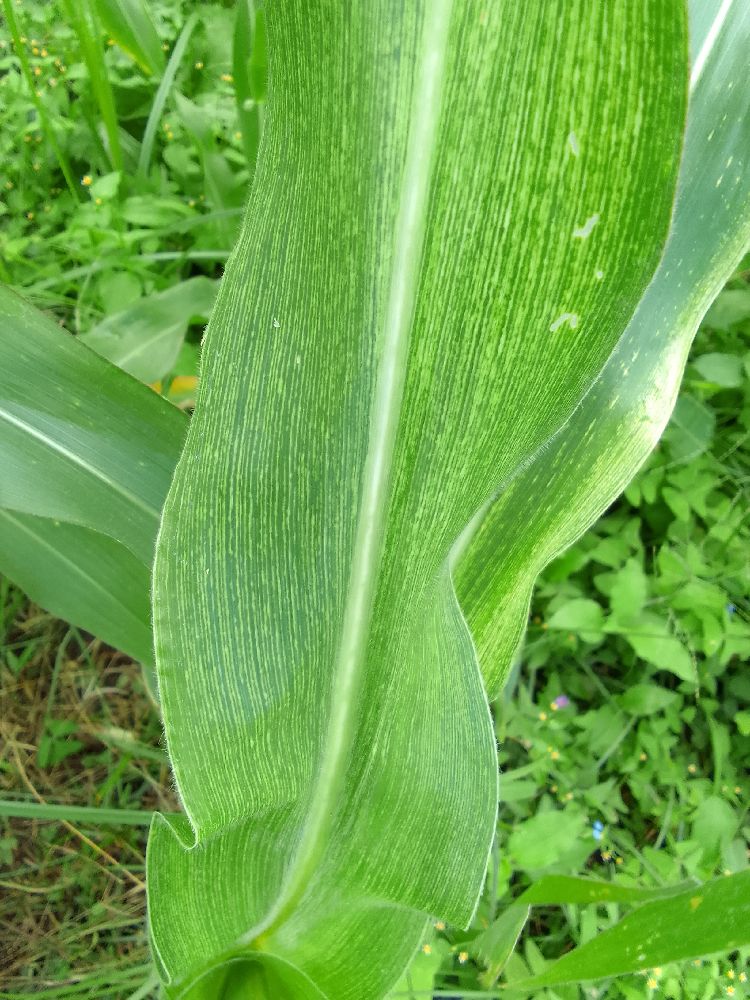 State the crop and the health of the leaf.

maize, maize streak virus
